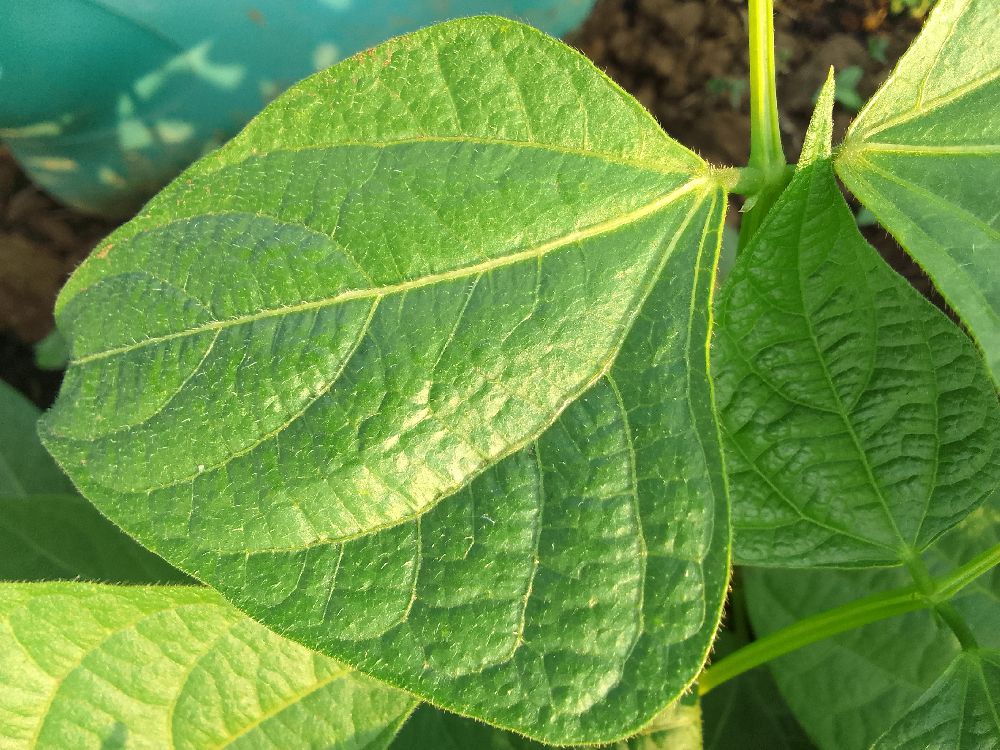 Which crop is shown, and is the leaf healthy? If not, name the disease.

common bean, healthy
